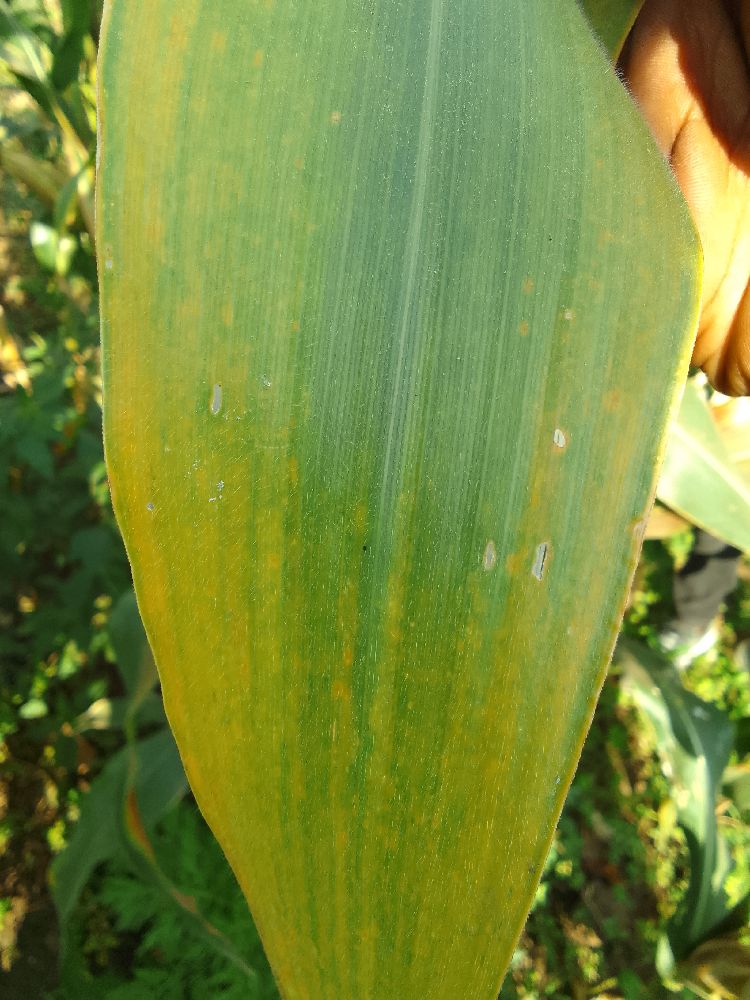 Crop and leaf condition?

maize, maize lethal necrosis
